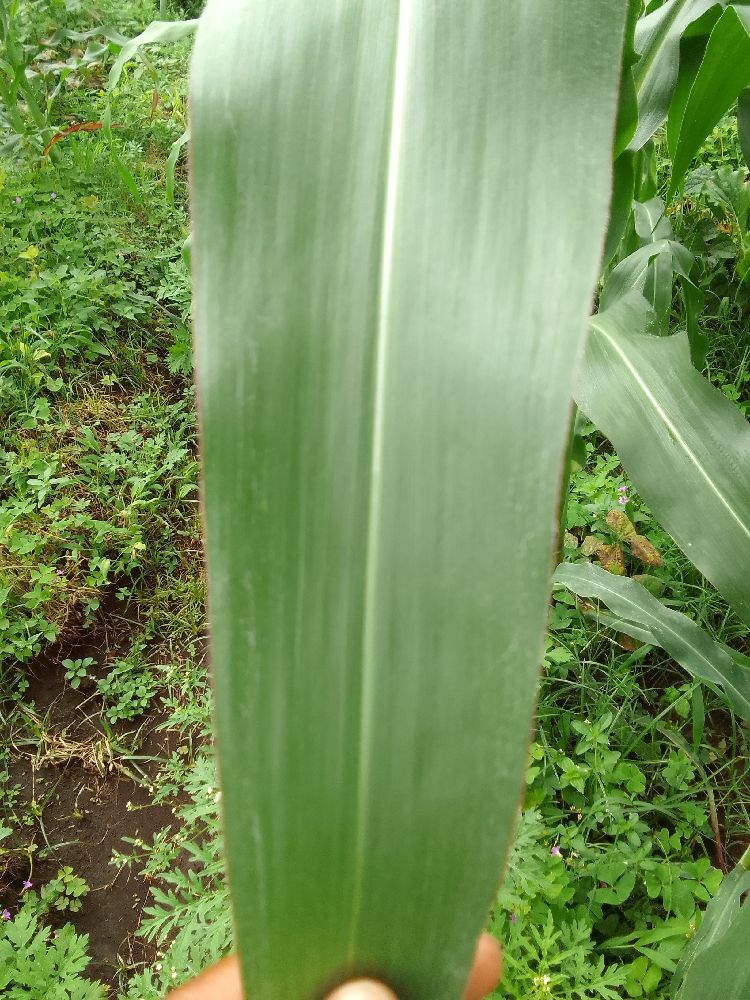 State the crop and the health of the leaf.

maize, healthy
